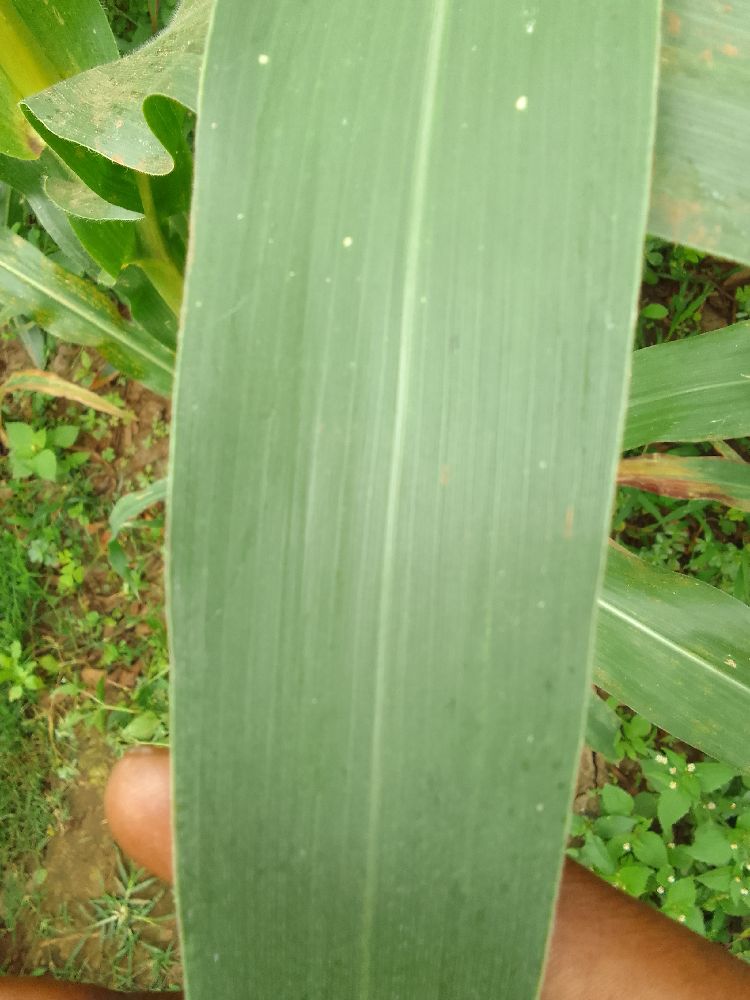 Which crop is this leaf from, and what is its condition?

maize, healthy
